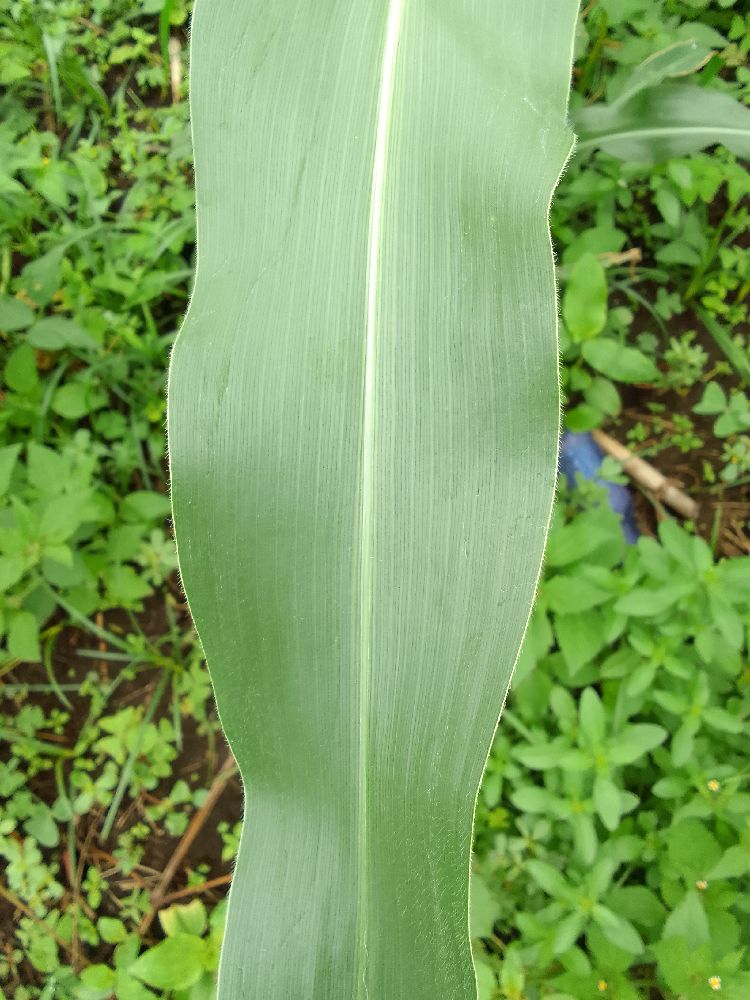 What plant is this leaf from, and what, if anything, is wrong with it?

maize, healthy
